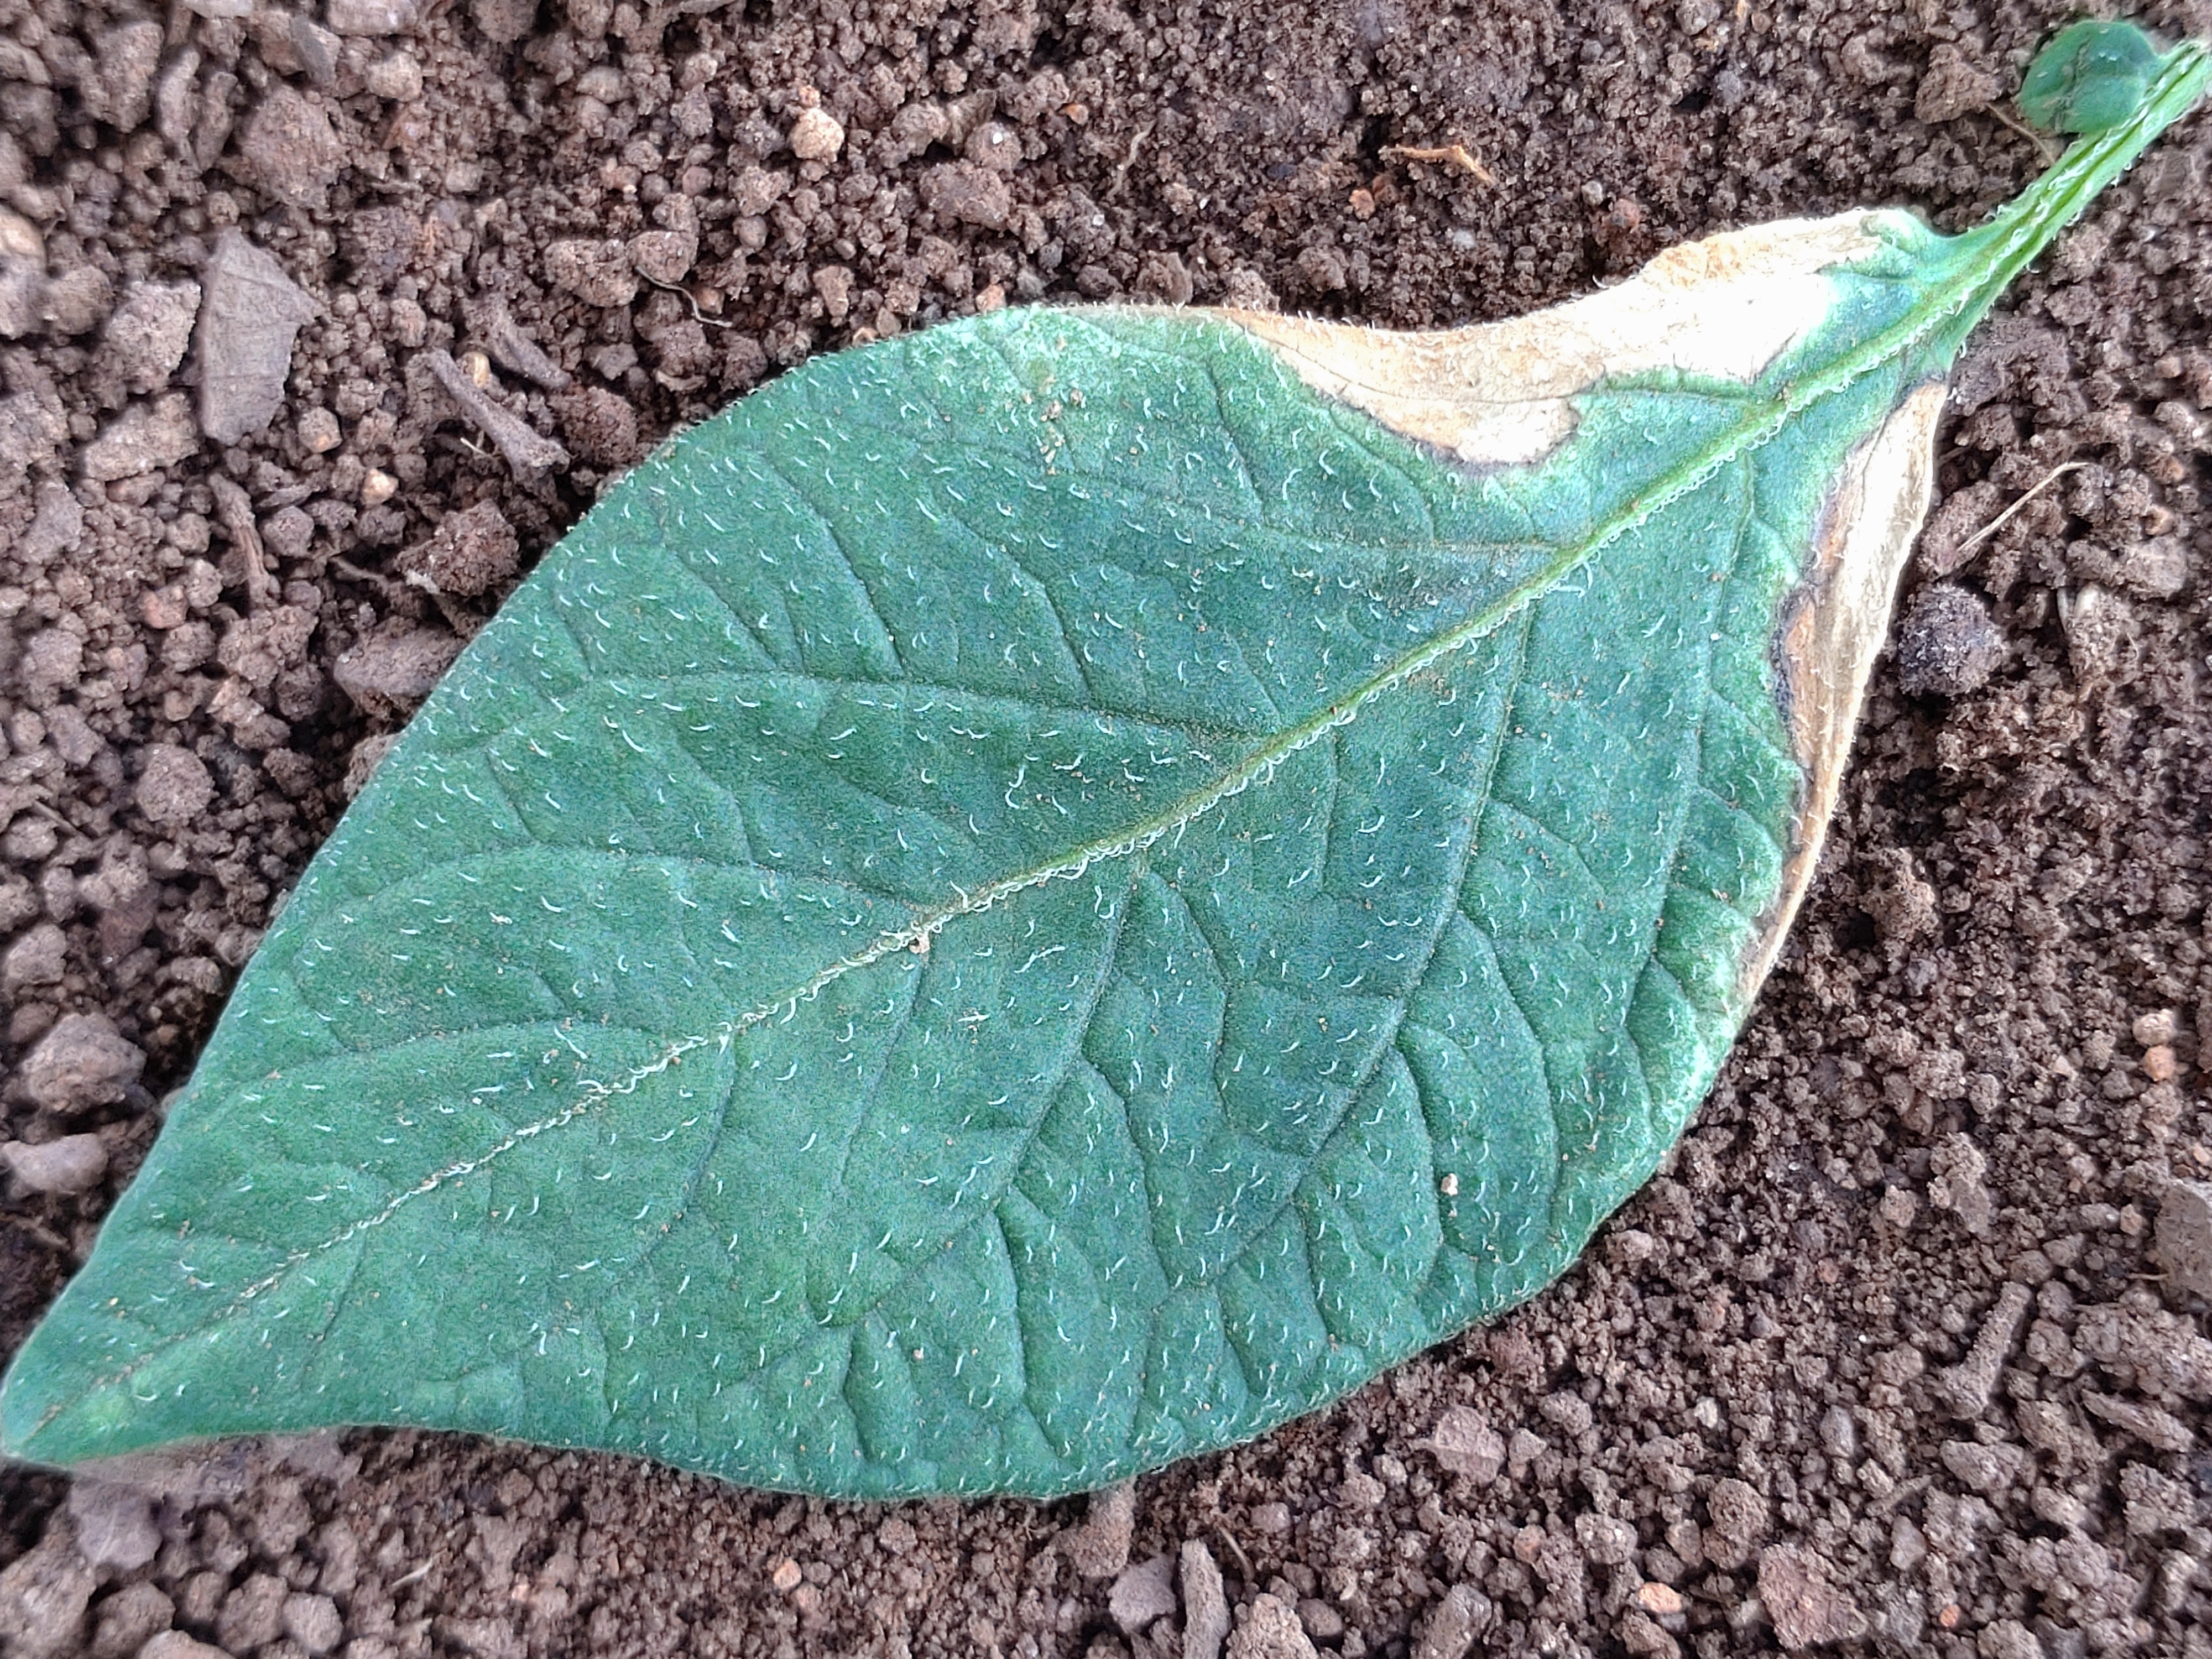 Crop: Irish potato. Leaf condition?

early blight
